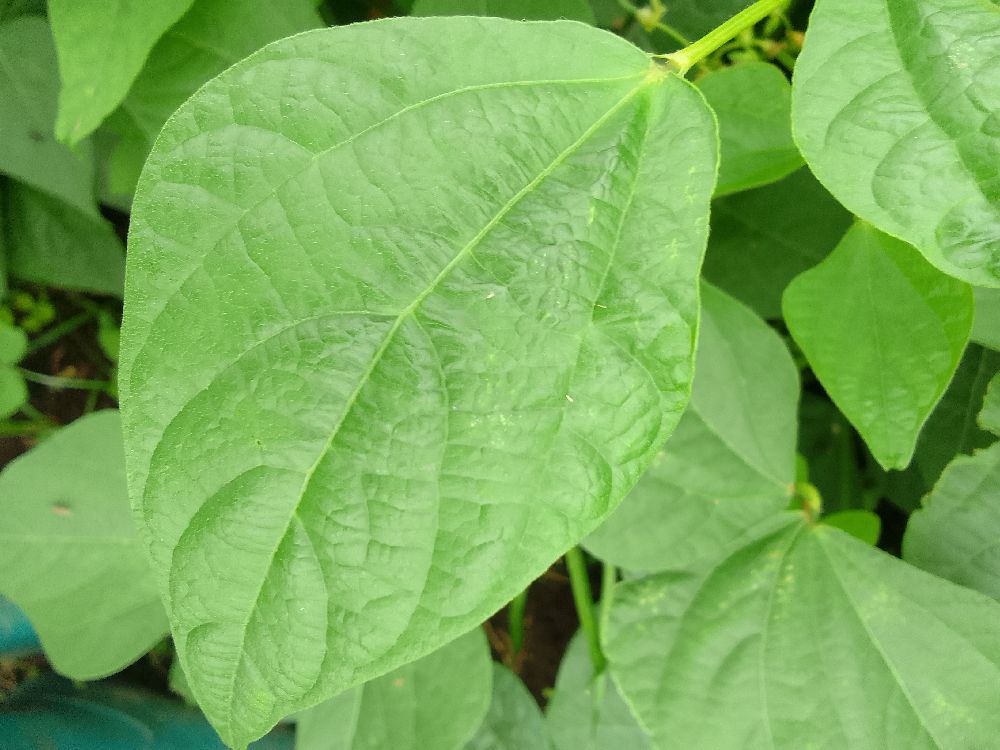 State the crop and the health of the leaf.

common bean, healthy
